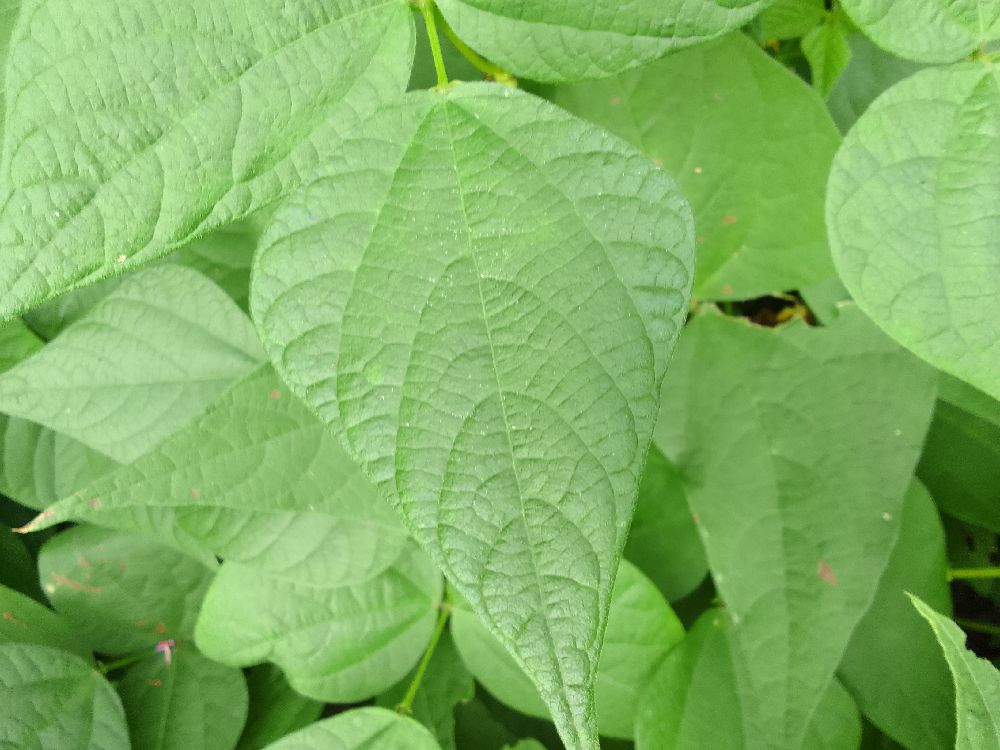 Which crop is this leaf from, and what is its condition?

common bean, healthy
